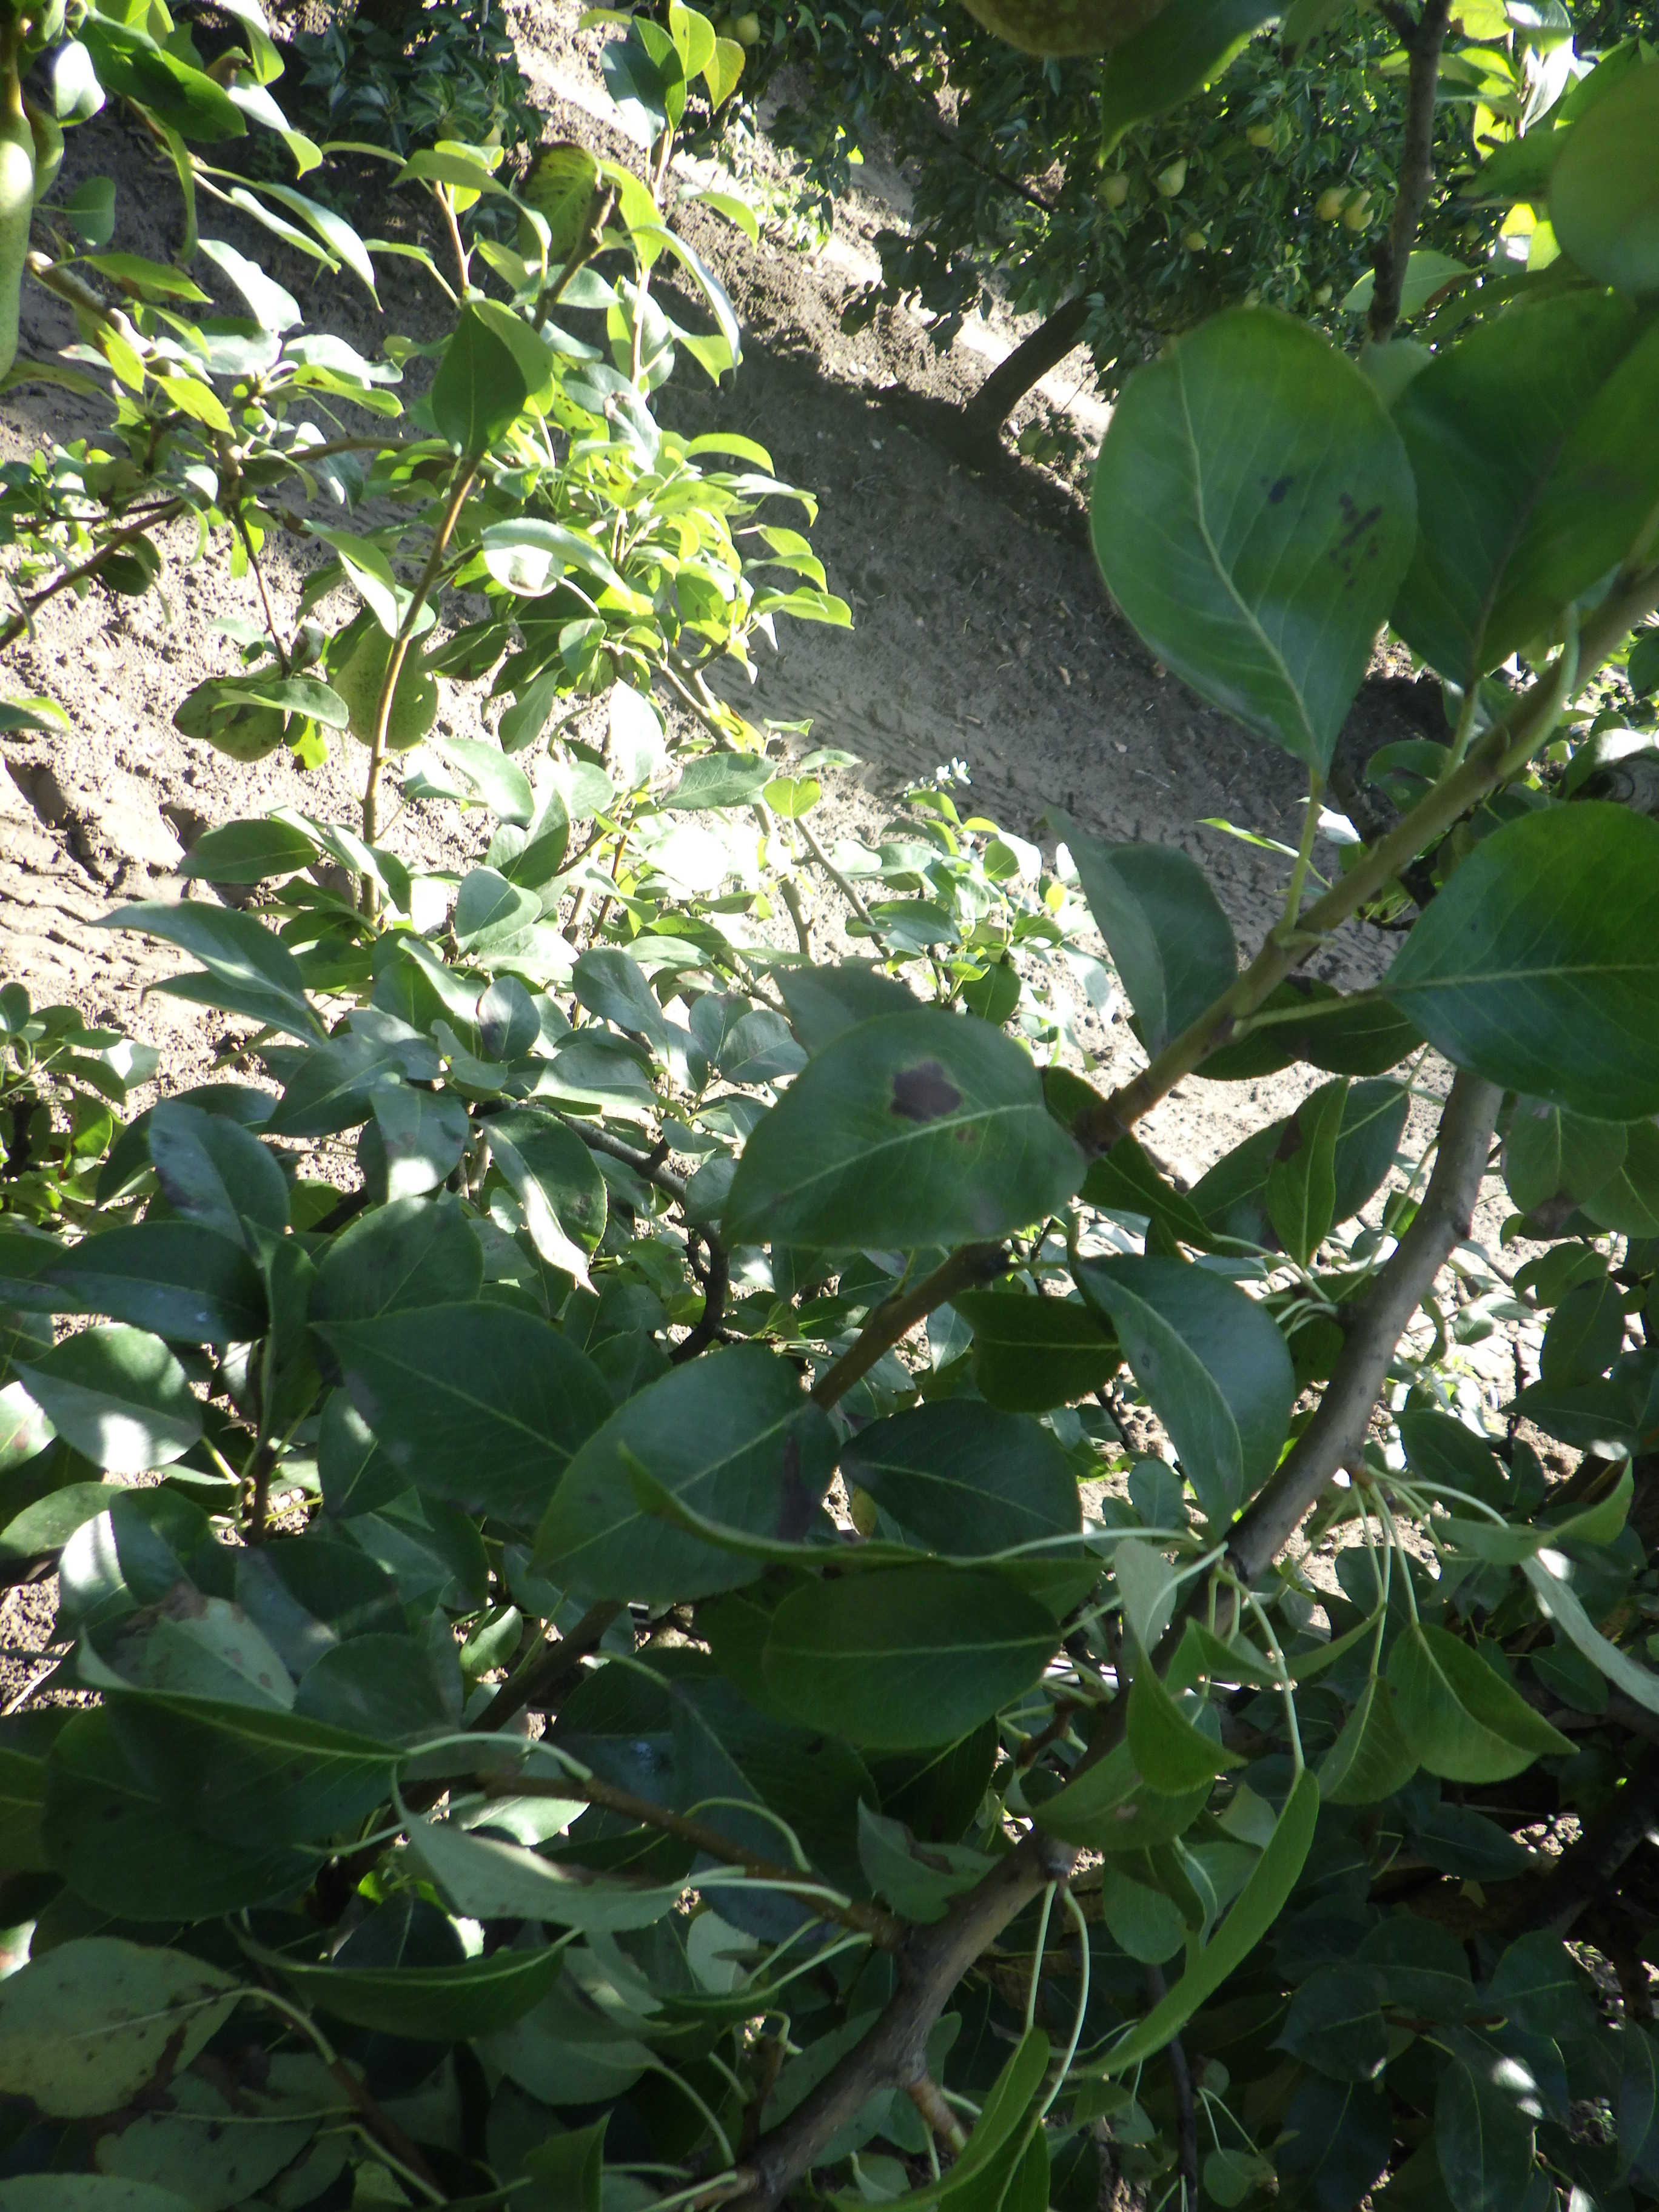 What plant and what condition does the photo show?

pear, chemical damage
